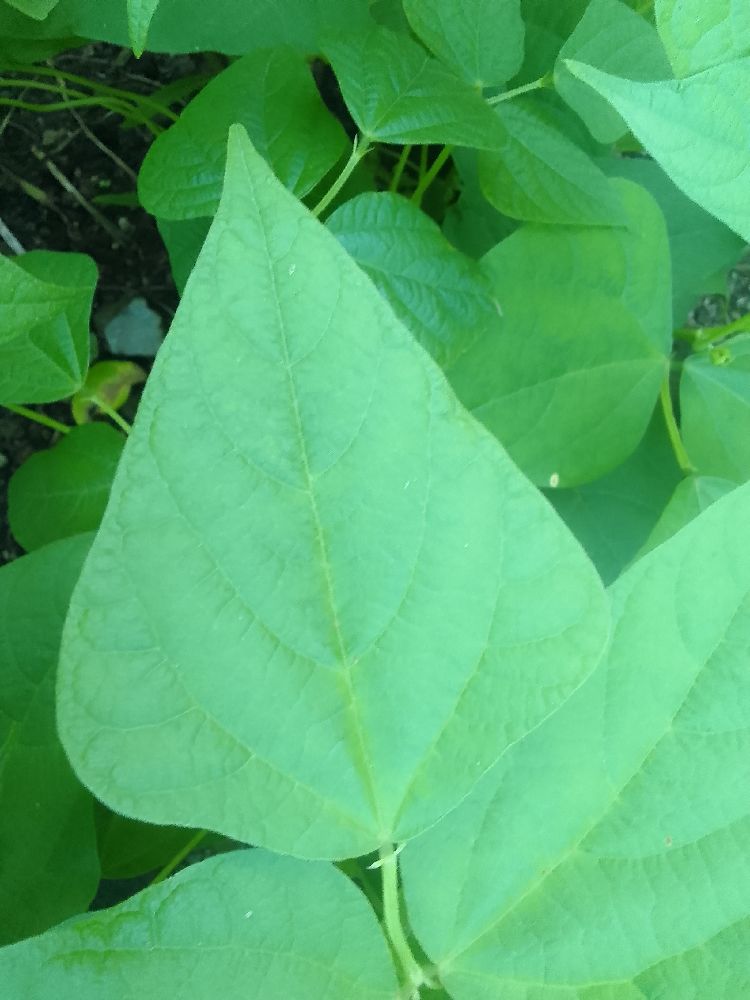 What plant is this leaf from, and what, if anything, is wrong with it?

common bean, healthy
